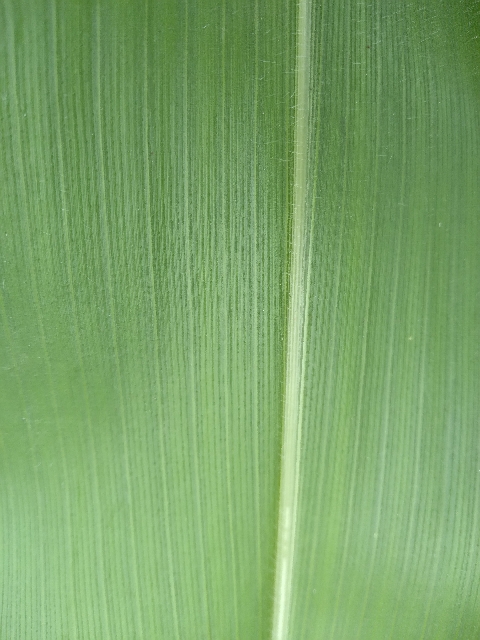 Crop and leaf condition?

maize, healthy
